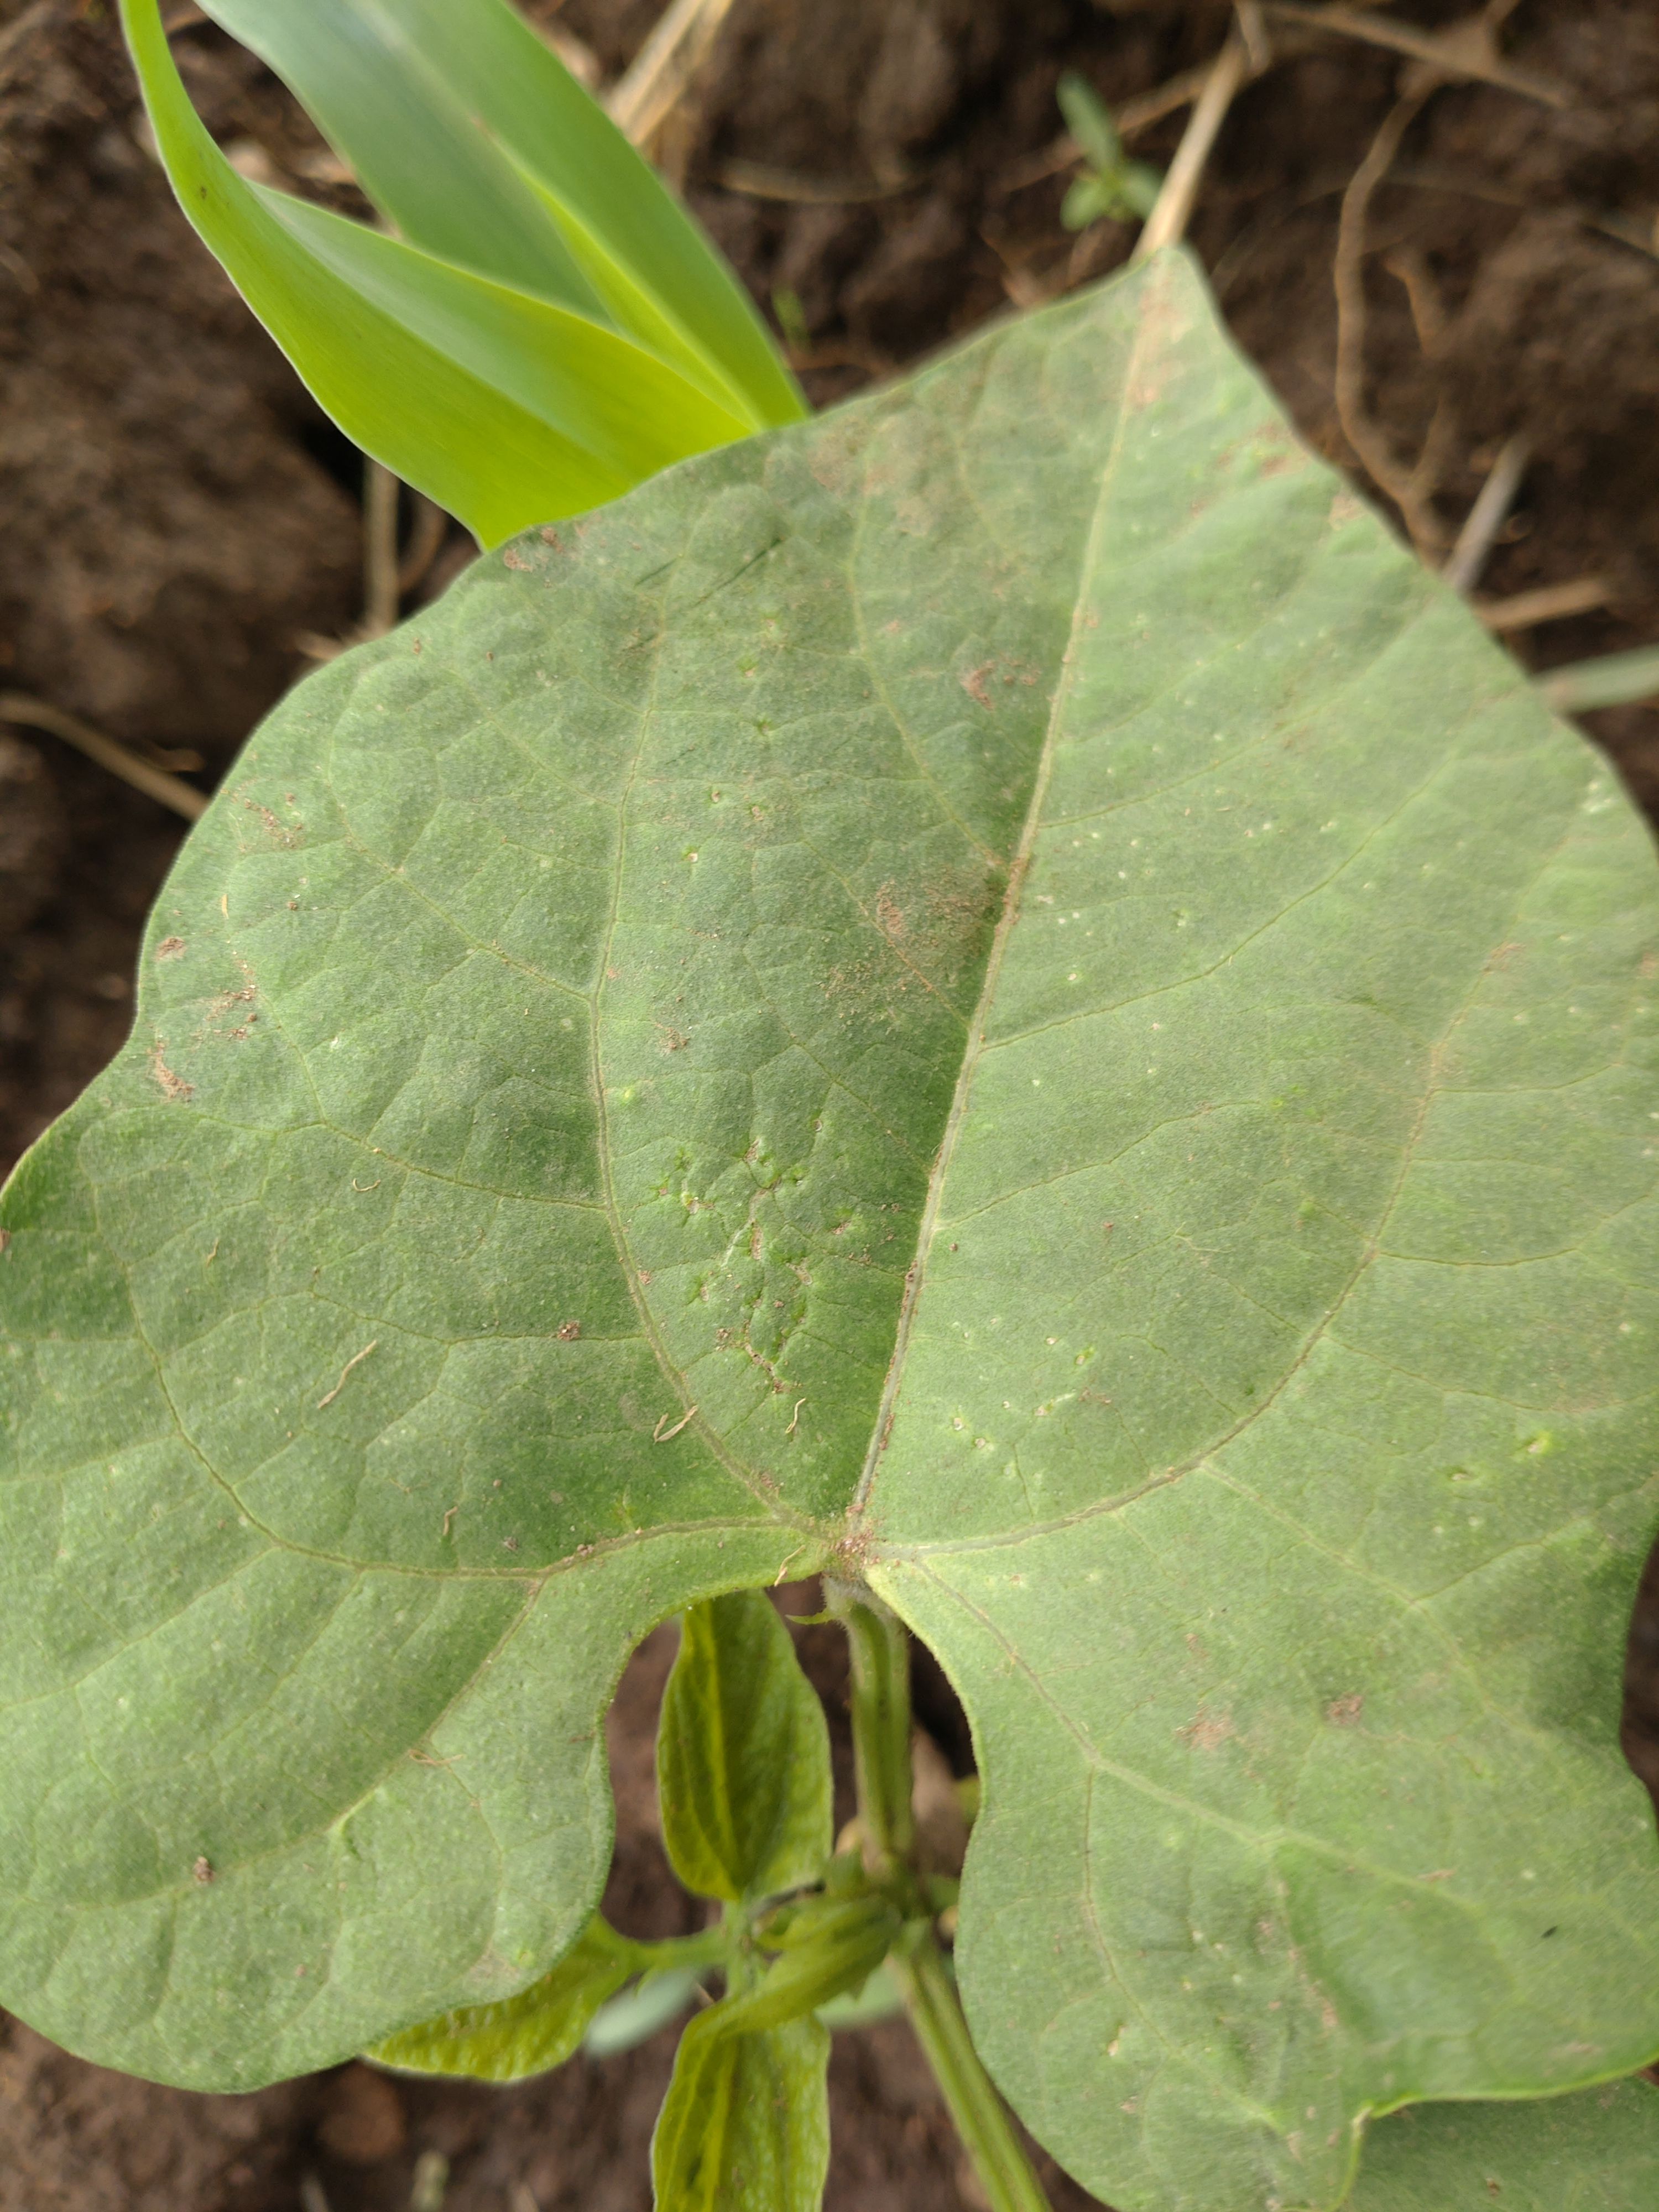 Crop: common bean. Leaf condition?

healthy
